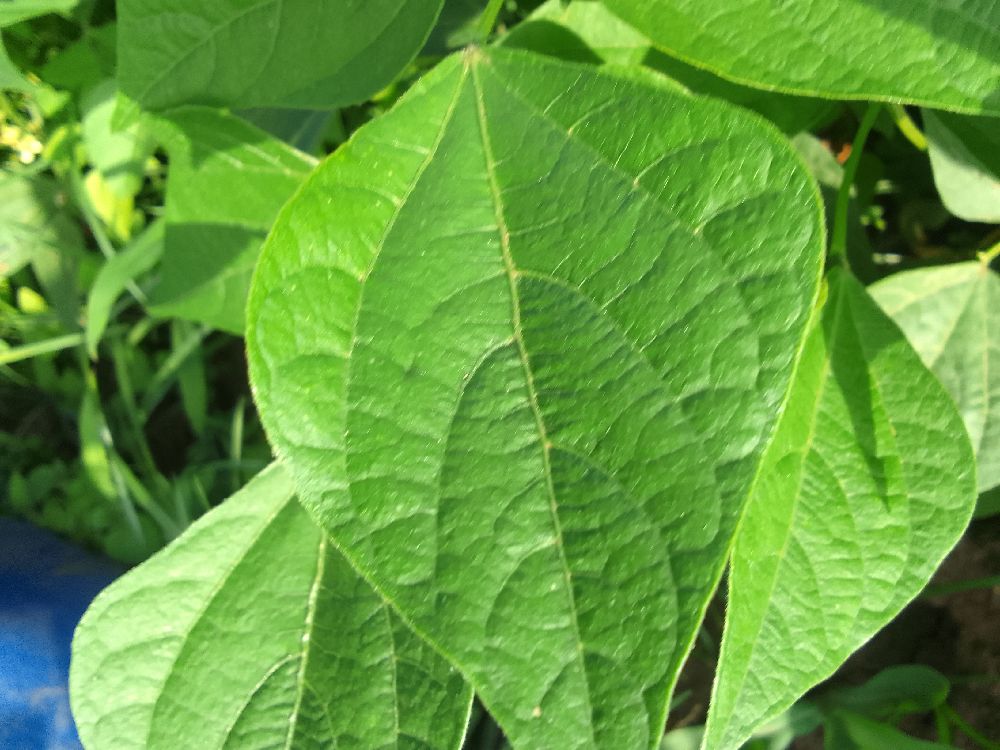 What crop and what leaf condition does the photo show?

common bean, healthy
